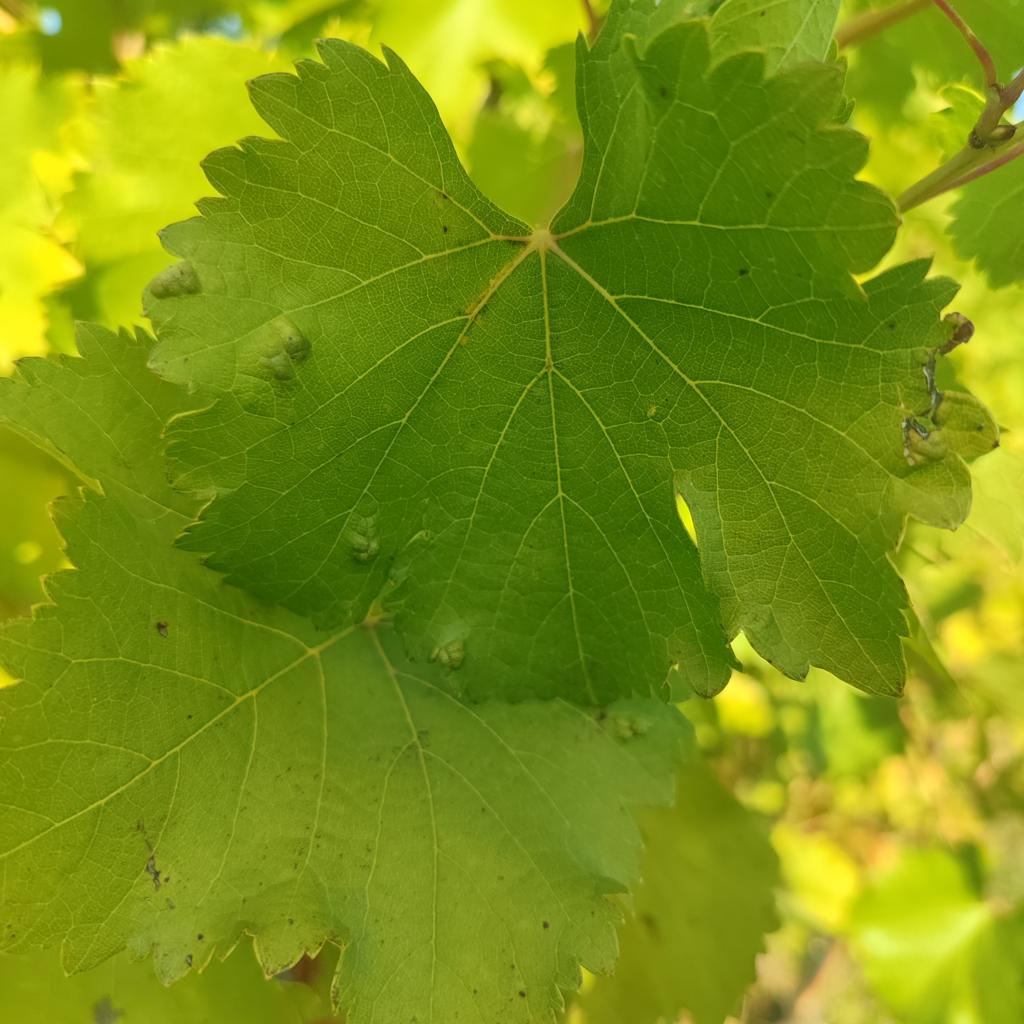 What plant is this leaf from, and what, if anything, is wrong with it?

grapevine, erineum mite
